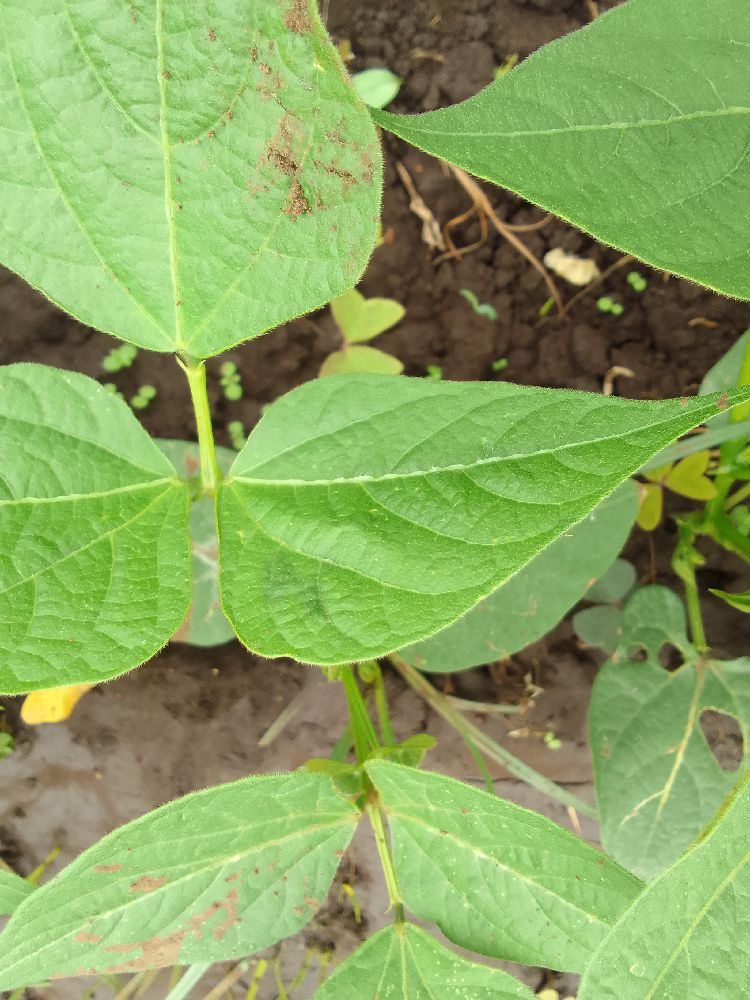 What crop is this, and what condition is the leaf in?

common bean, healthy
